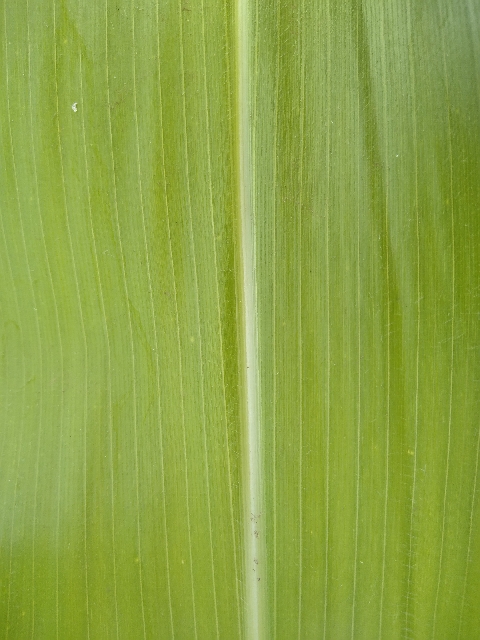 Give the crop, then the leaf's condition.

maize, healthy
